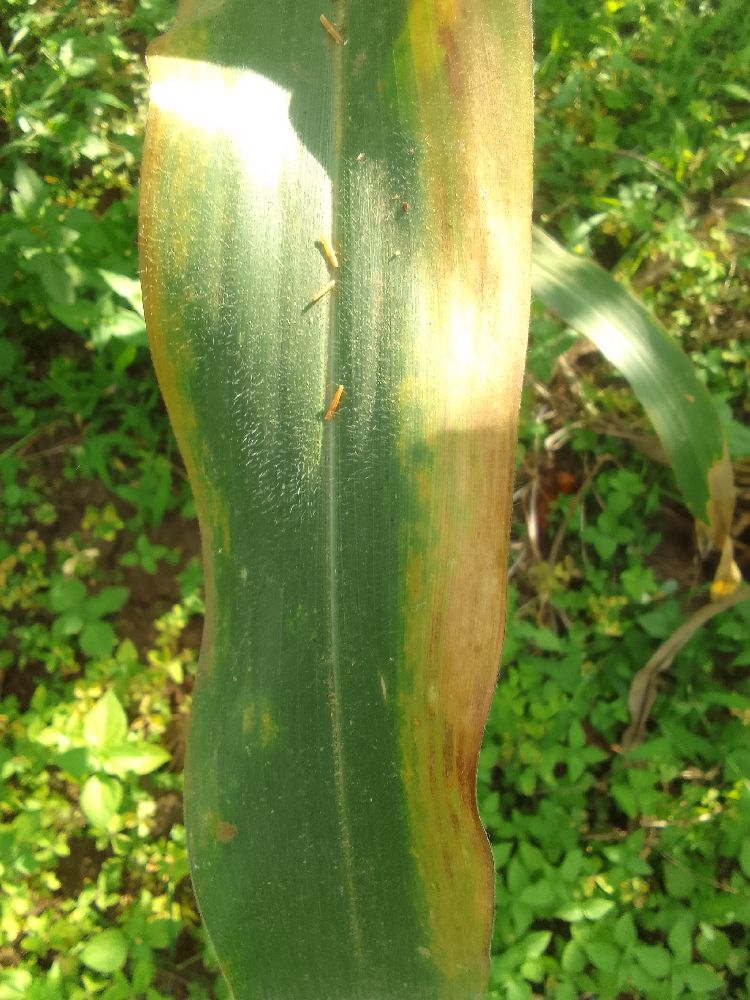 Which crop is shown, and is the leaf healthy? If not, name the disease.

maize, maize lethal necrosis
